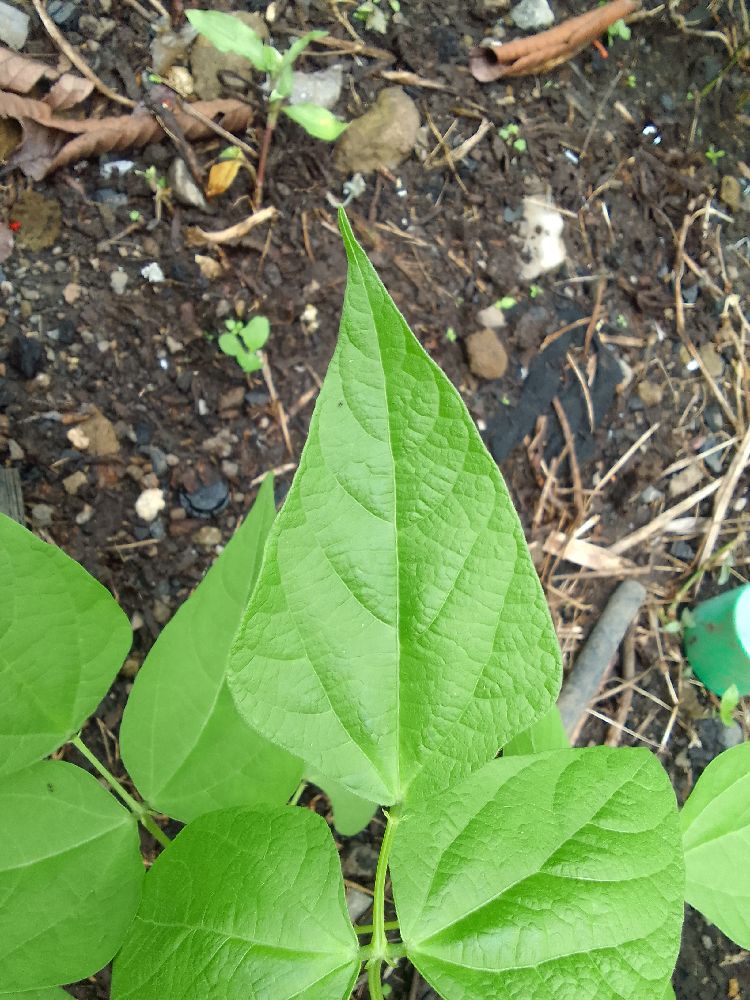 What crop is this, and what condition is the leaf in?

common bean, healthy
